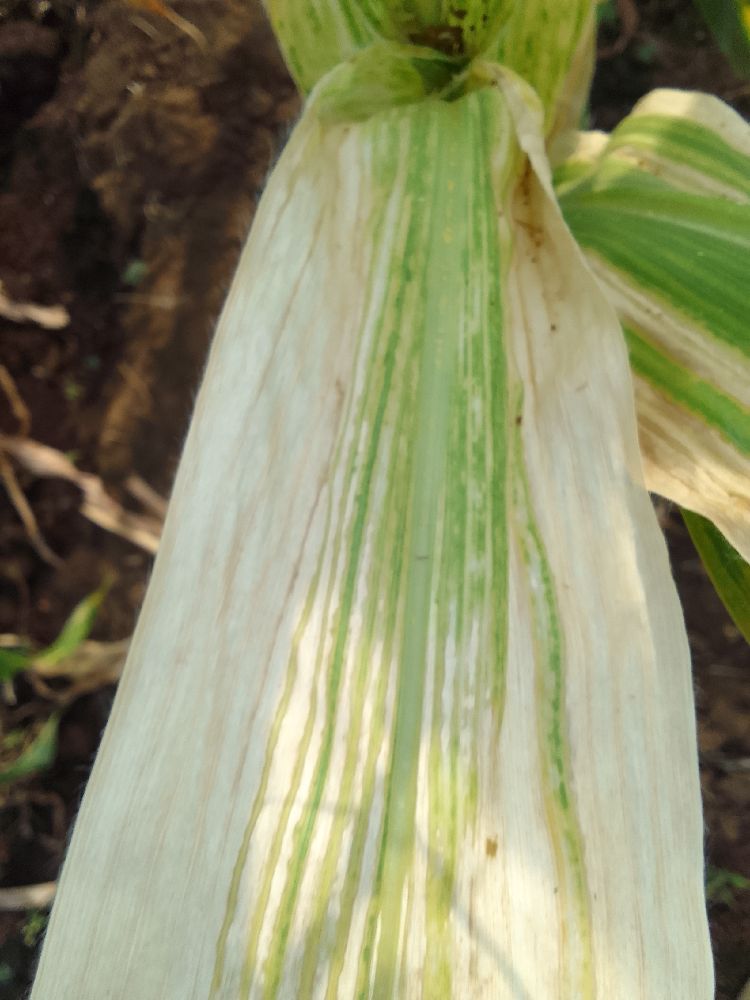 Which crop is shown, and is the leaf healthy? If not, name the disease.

maize, maize lethal necrosis
